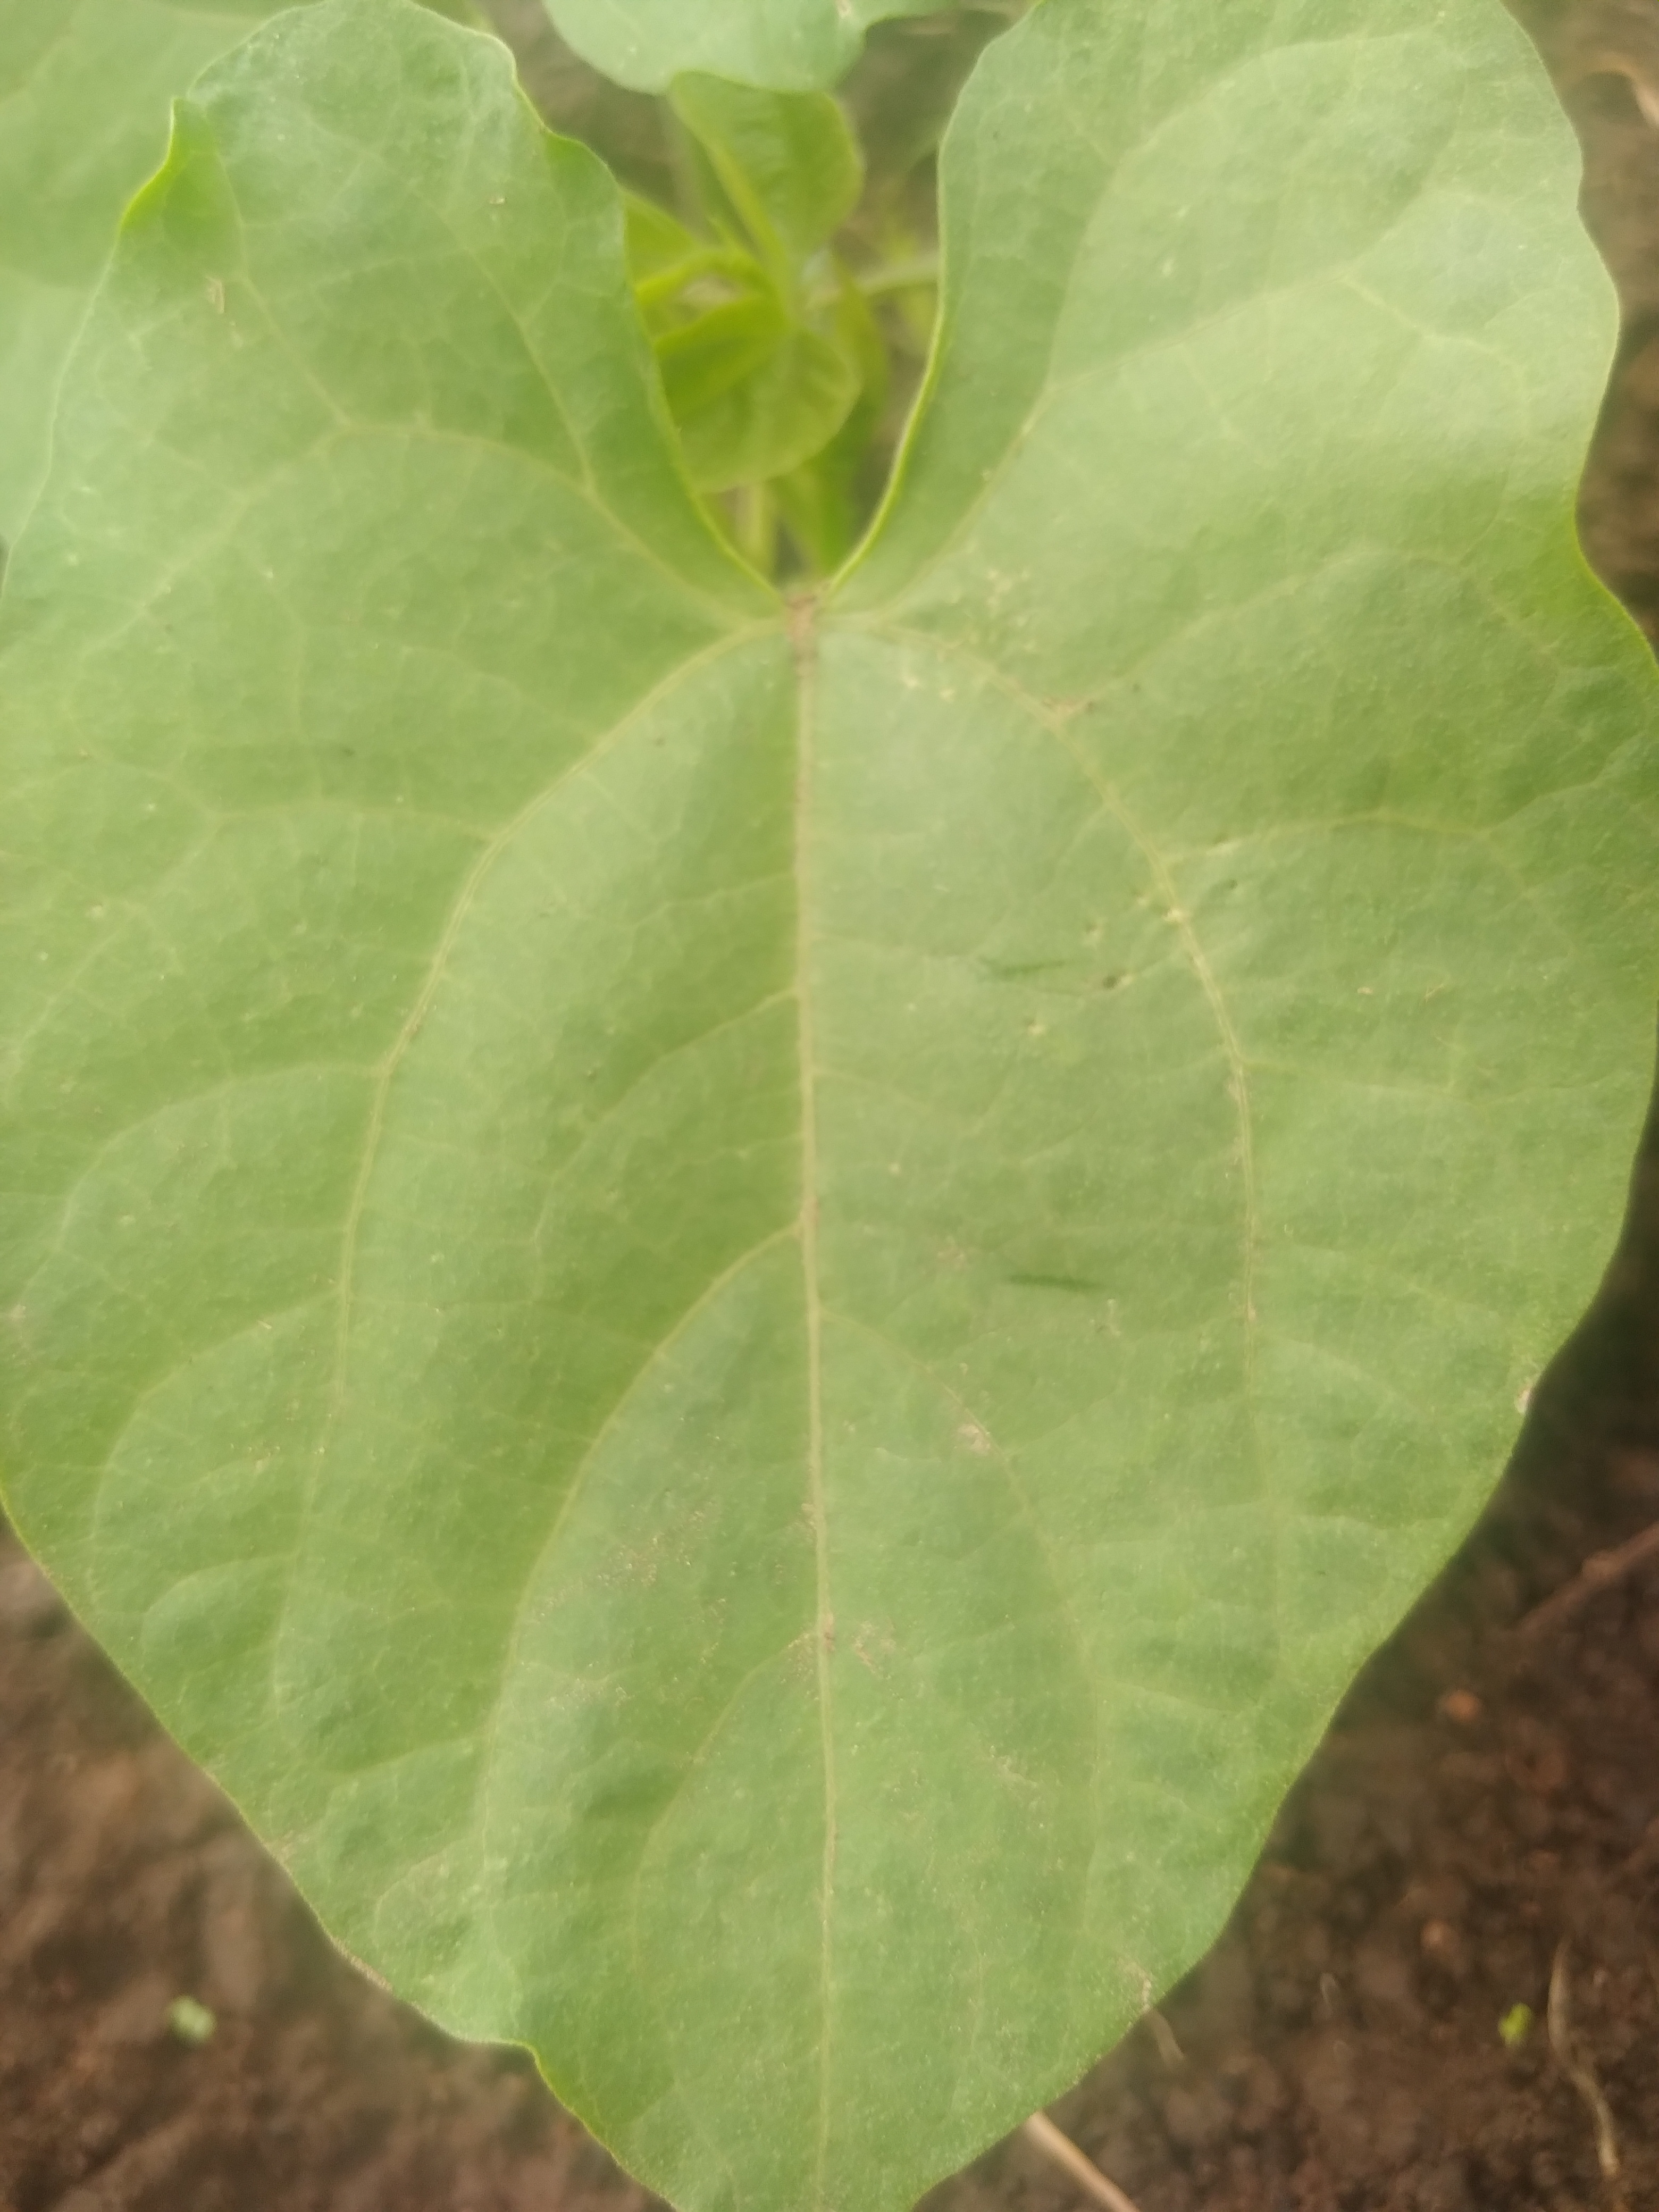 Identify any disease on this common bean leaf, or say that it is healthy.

healthy
